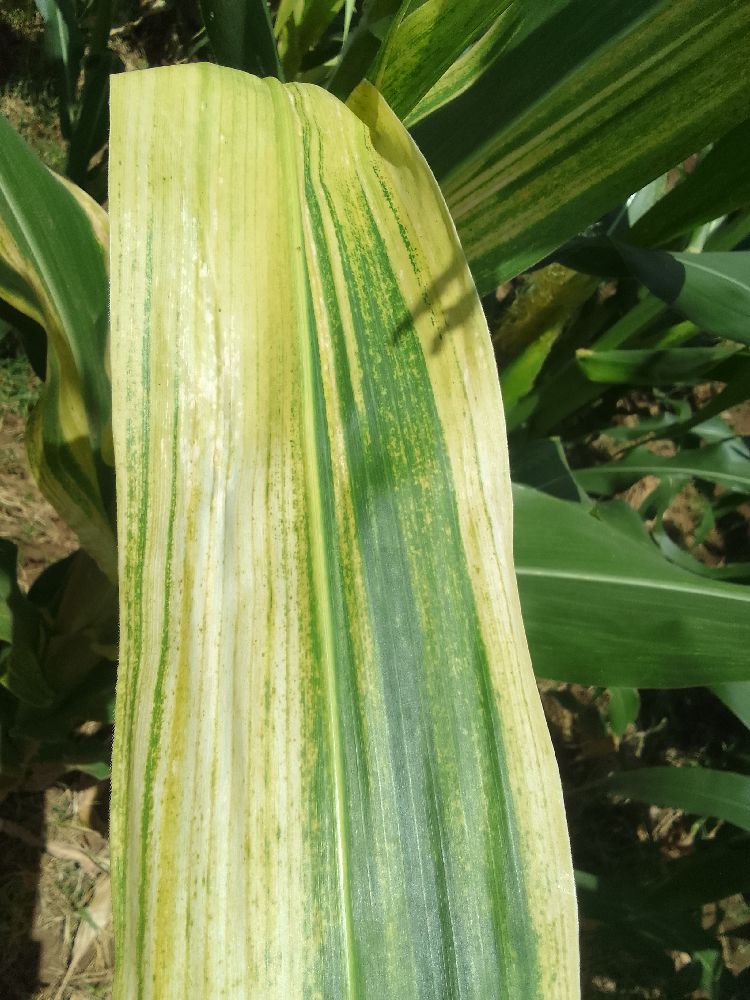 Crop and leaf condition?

maize, maize lethal necrosis
